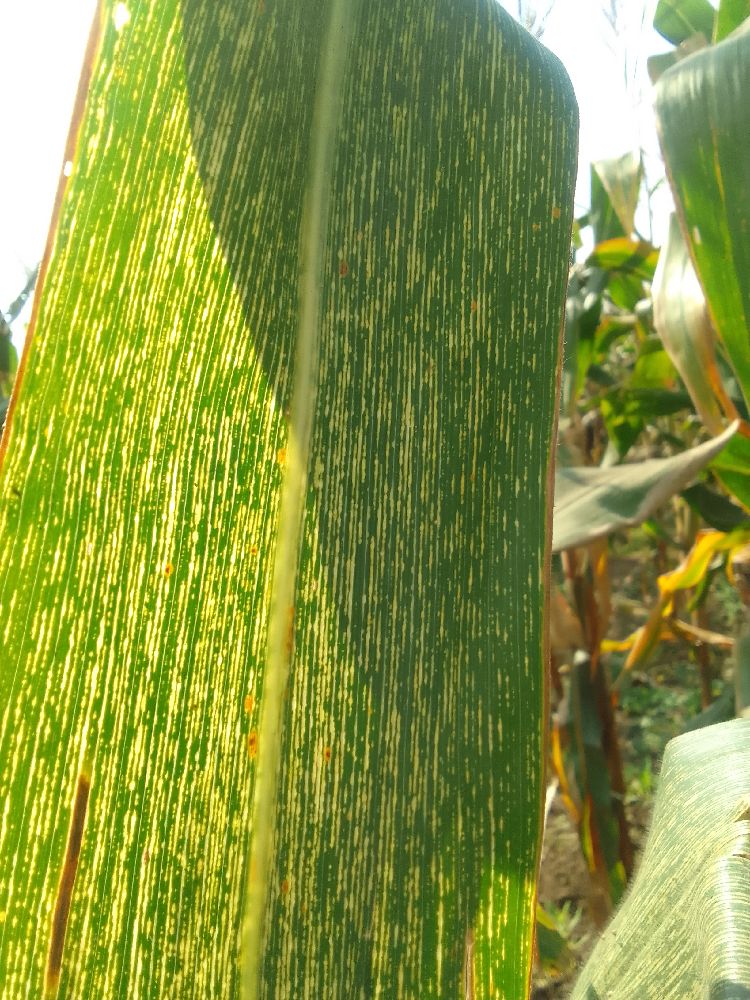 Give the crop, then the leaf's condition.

maize, maize streak virus
